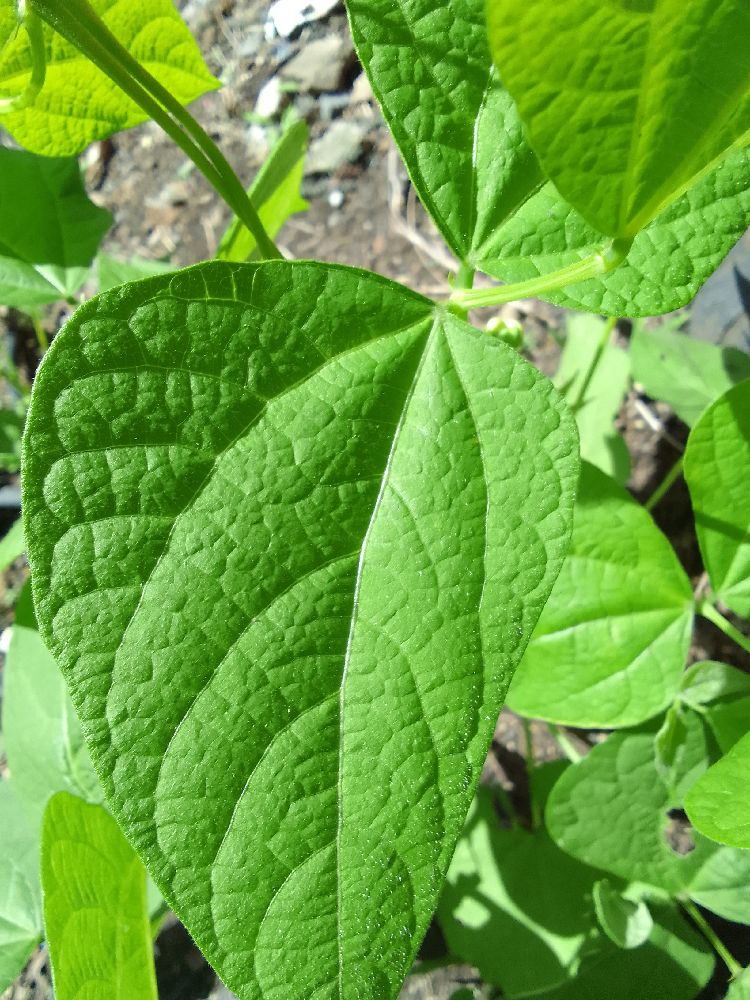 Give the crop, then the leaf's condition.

common bean, healthy
